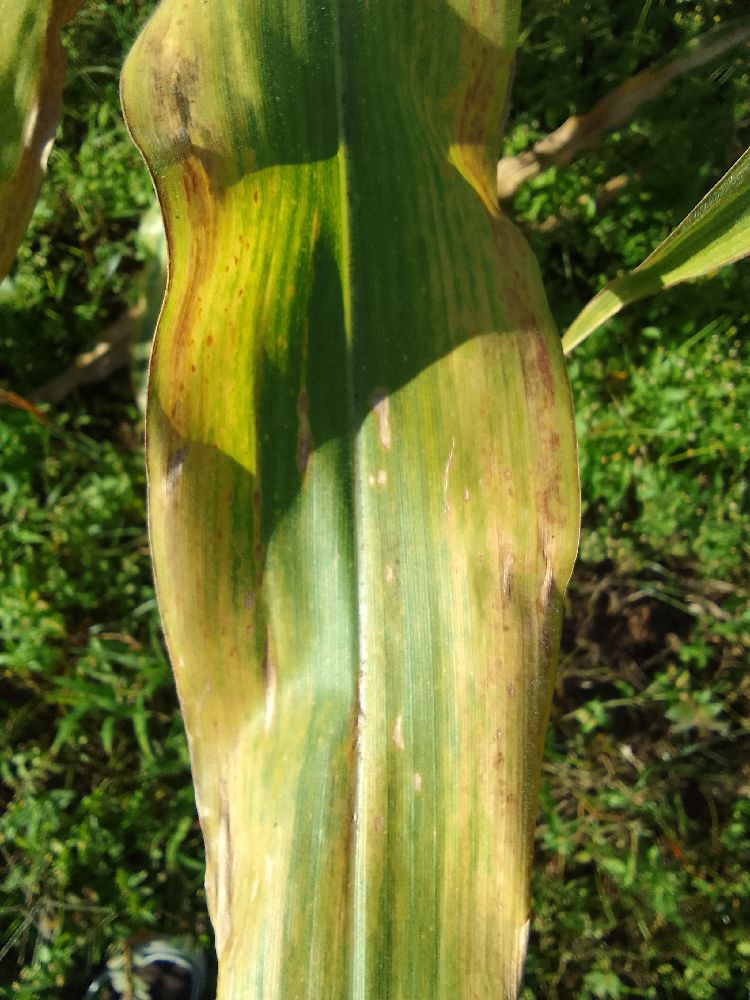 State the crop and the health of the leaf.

maize, maize lethal necrosis
